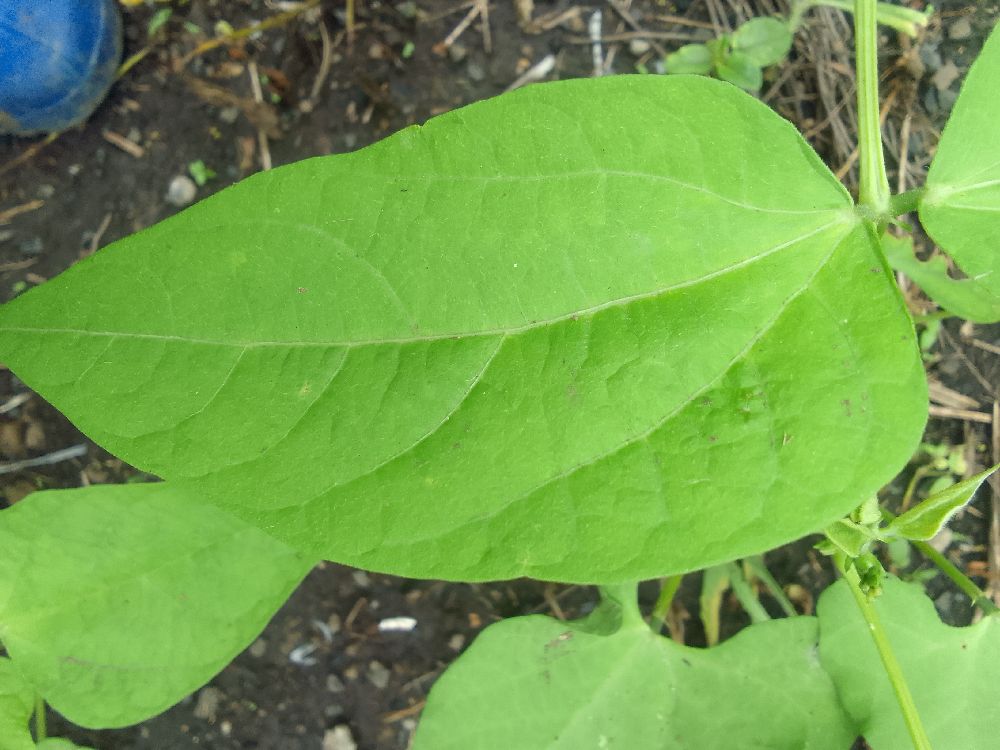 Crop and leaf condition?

common bean, healthy
